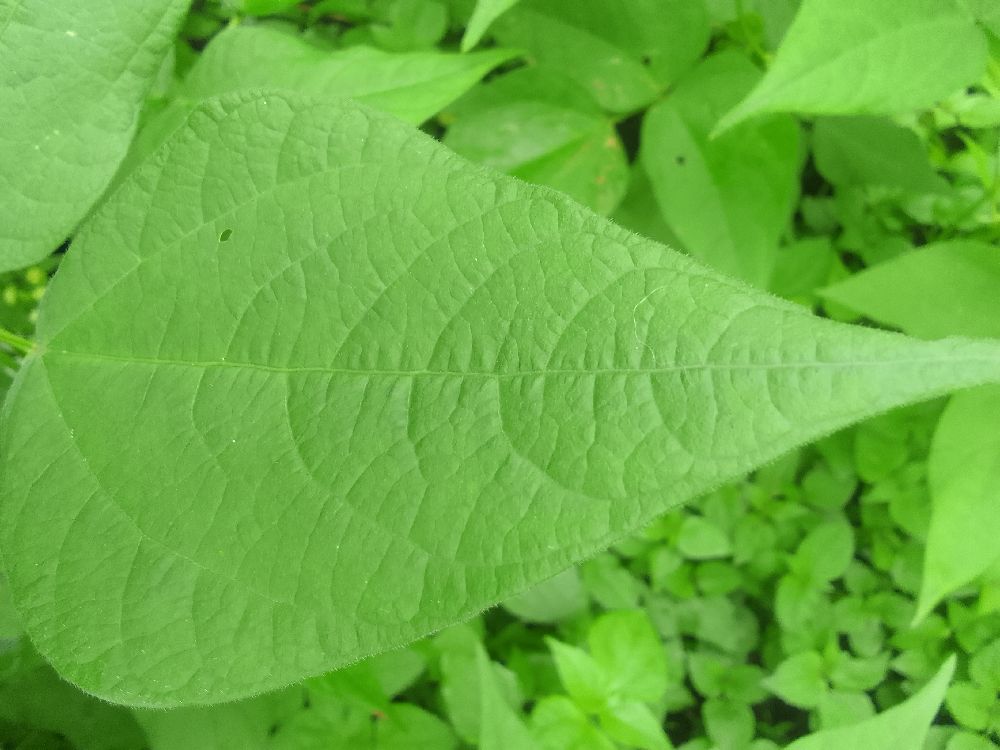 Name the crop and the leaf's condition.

common bean, healthy
